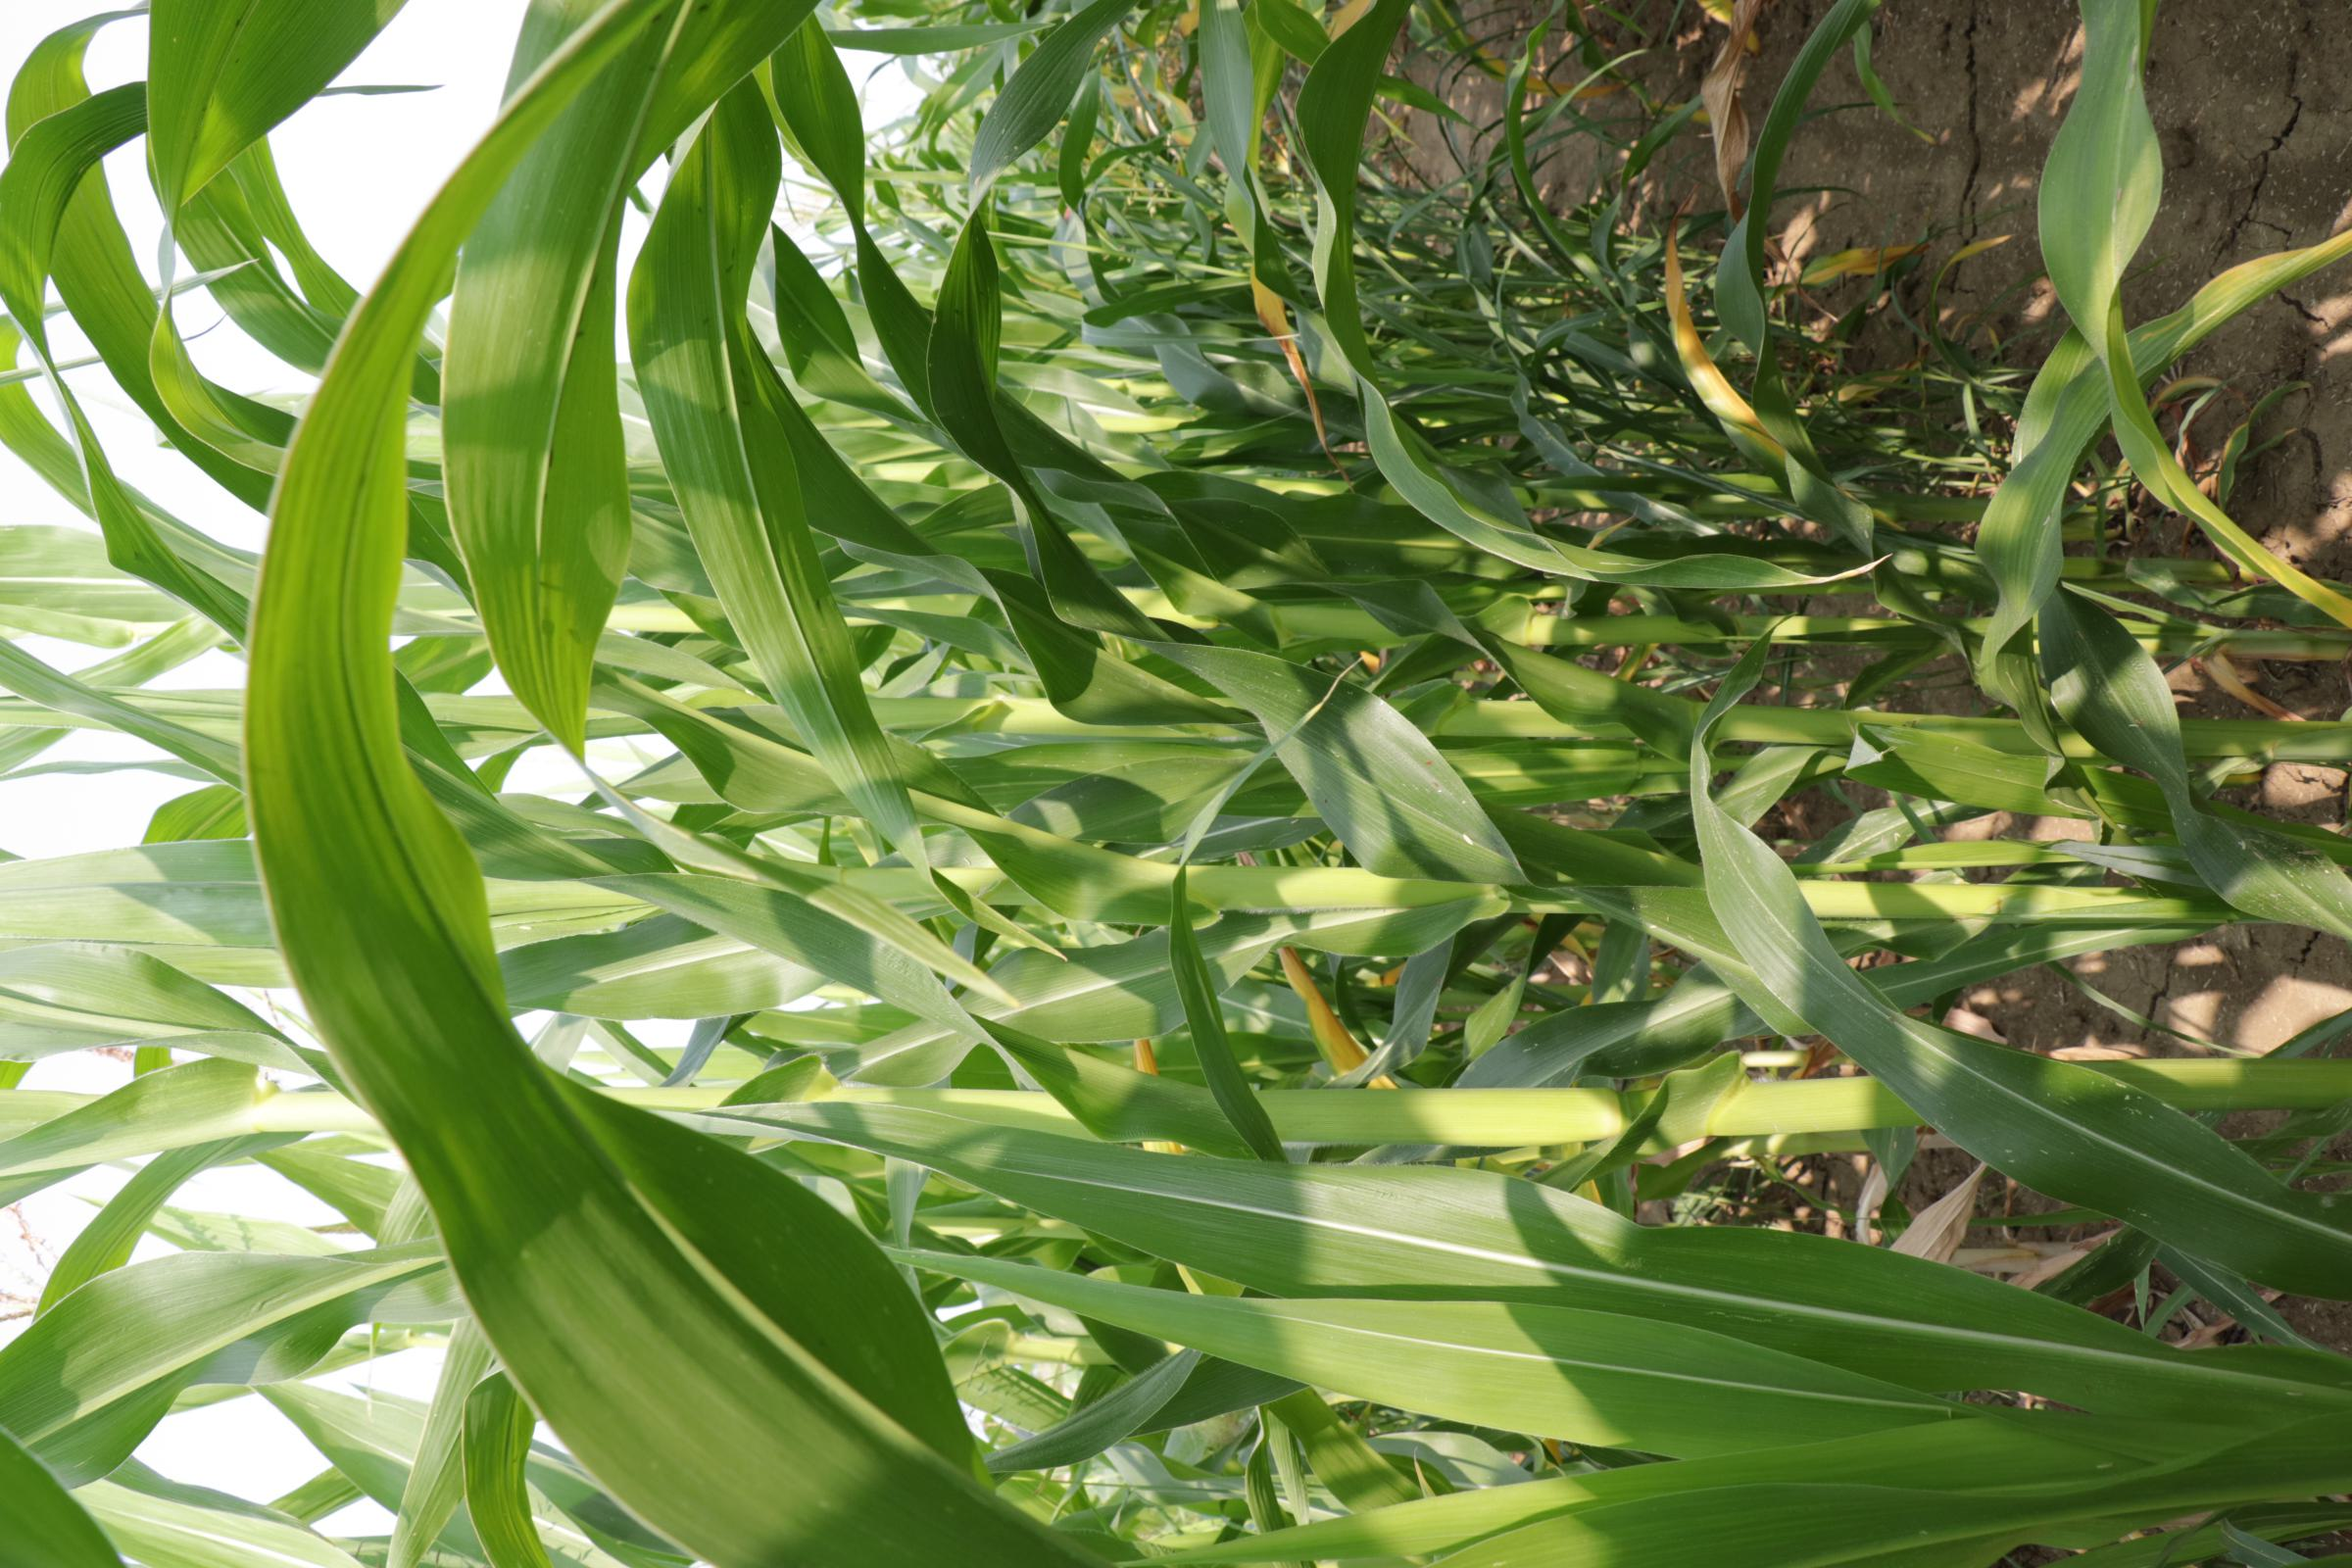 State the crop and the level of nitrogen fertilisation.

maize, reduced nitrogen fertilisation
